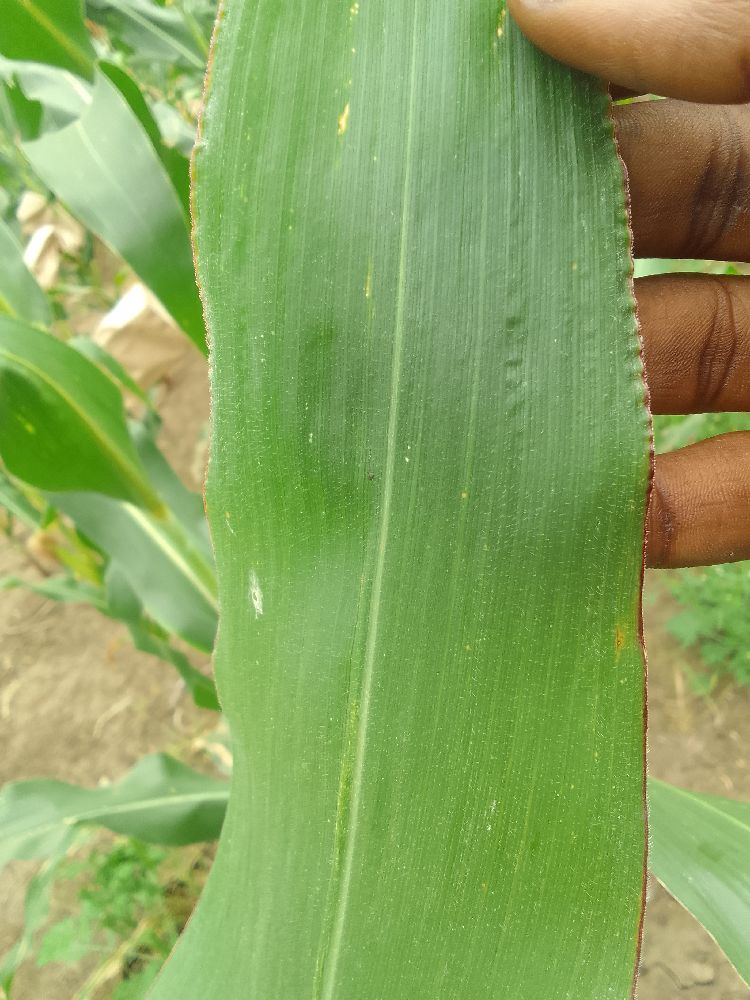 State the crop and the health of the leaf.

maize, healthy
